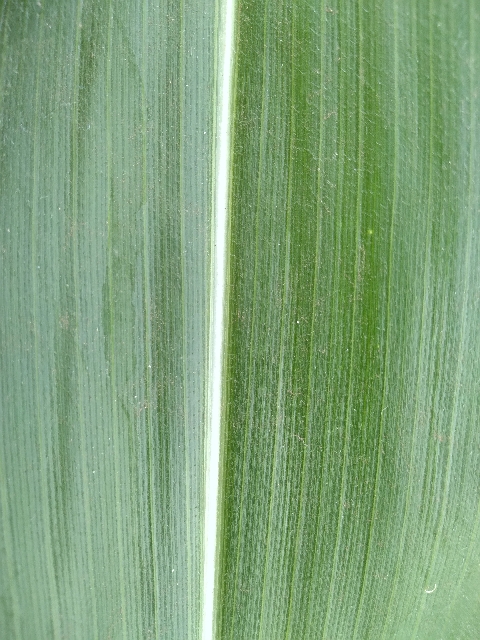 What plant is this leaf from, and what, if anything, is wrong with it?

maize, healthy
